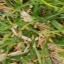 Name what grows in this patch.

grass
